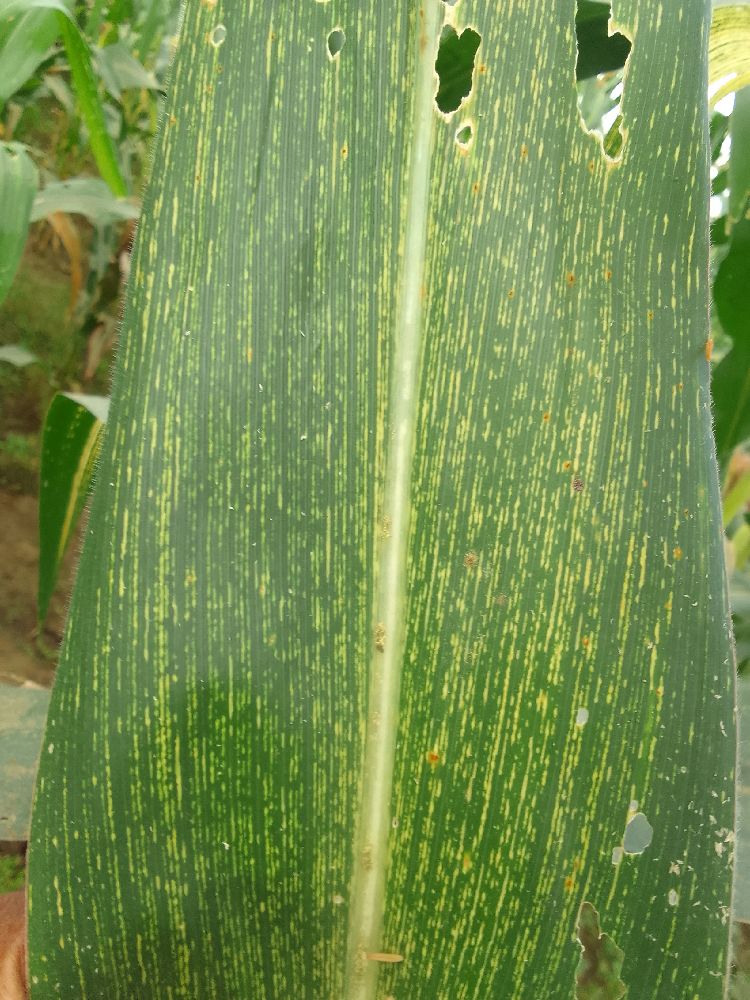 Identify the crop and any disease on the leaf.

maize, maize streak virus
